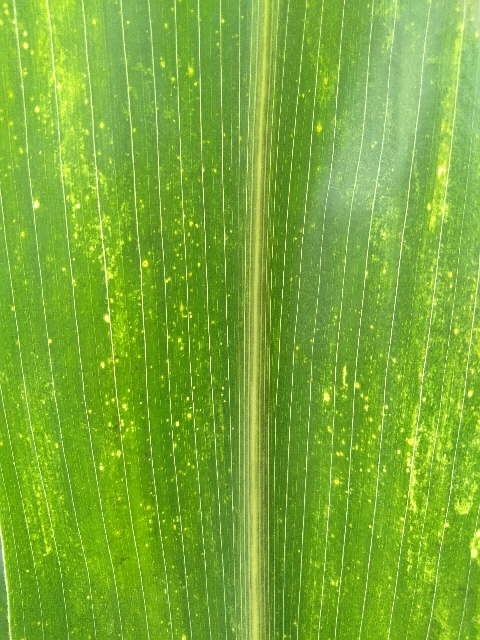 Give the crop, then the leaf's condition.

maize, maize lethal necrosis
